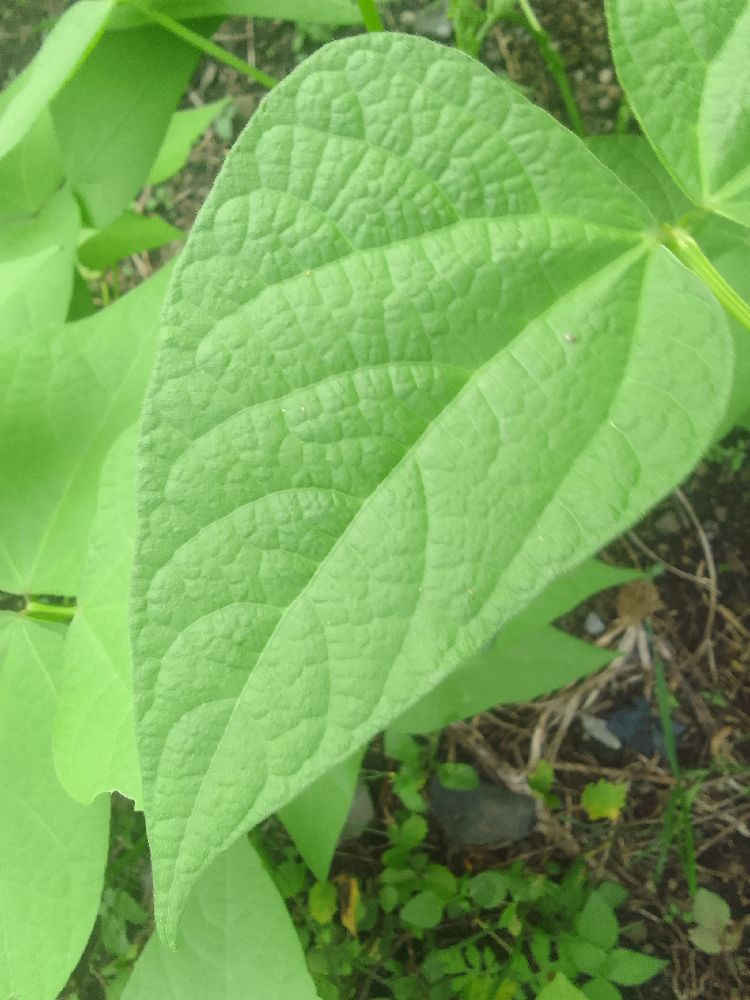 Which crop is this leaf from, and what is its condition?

common bean, healthy
